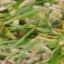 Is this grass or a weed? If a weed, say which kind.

grass
